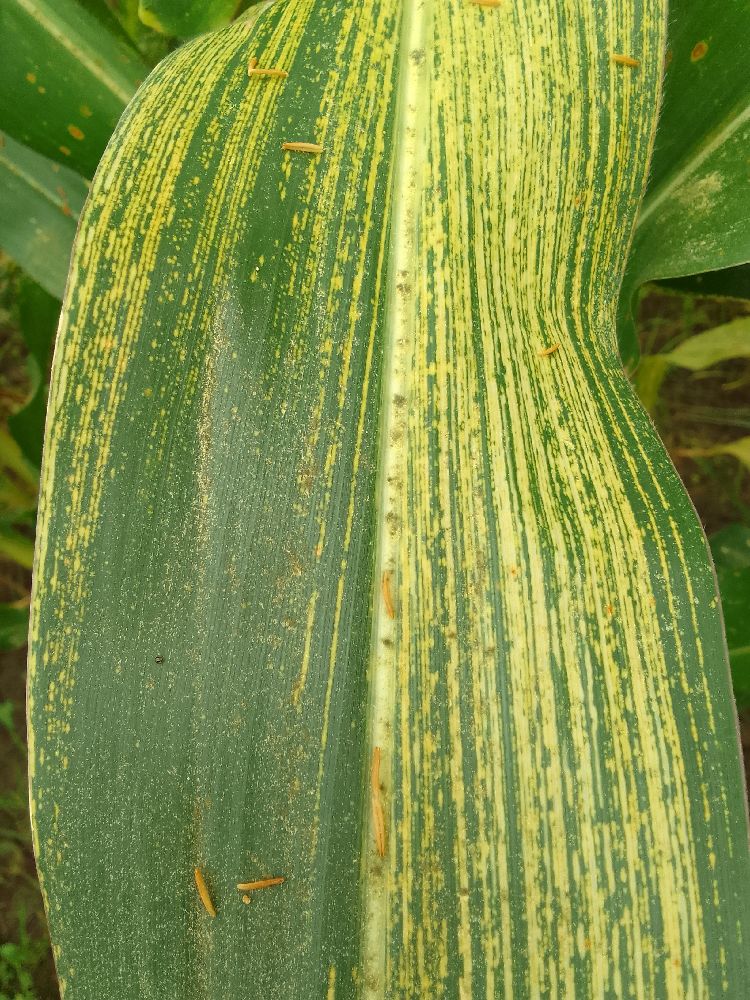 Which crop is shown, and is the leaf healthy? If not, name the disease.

maize, maize streak virus
